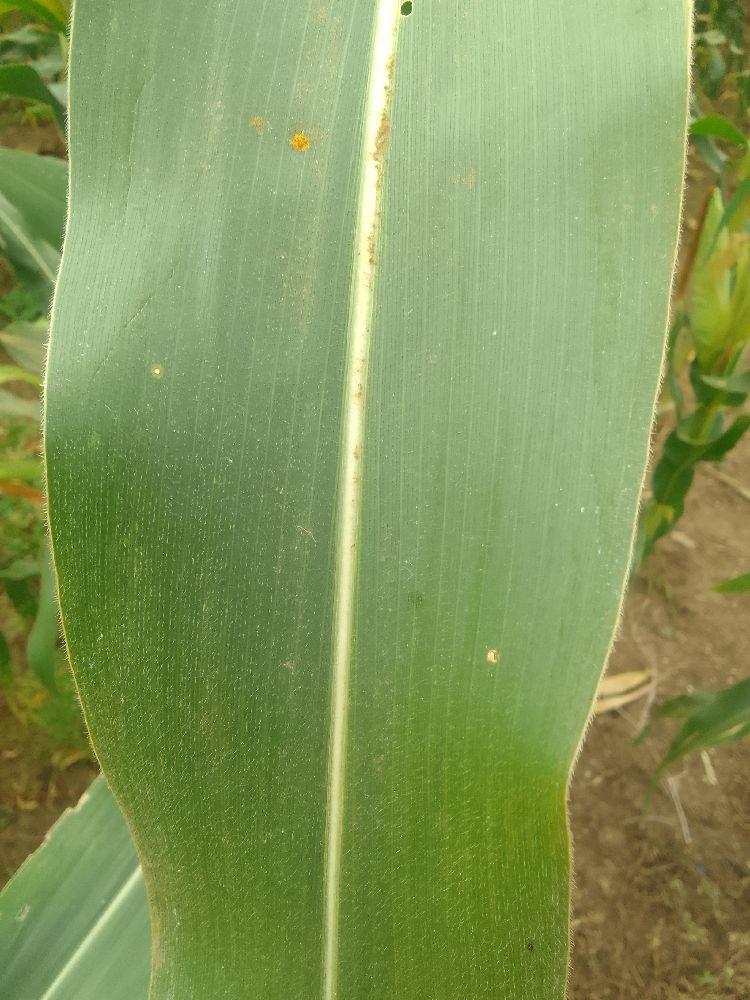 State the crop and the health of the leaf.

maize, healthy
